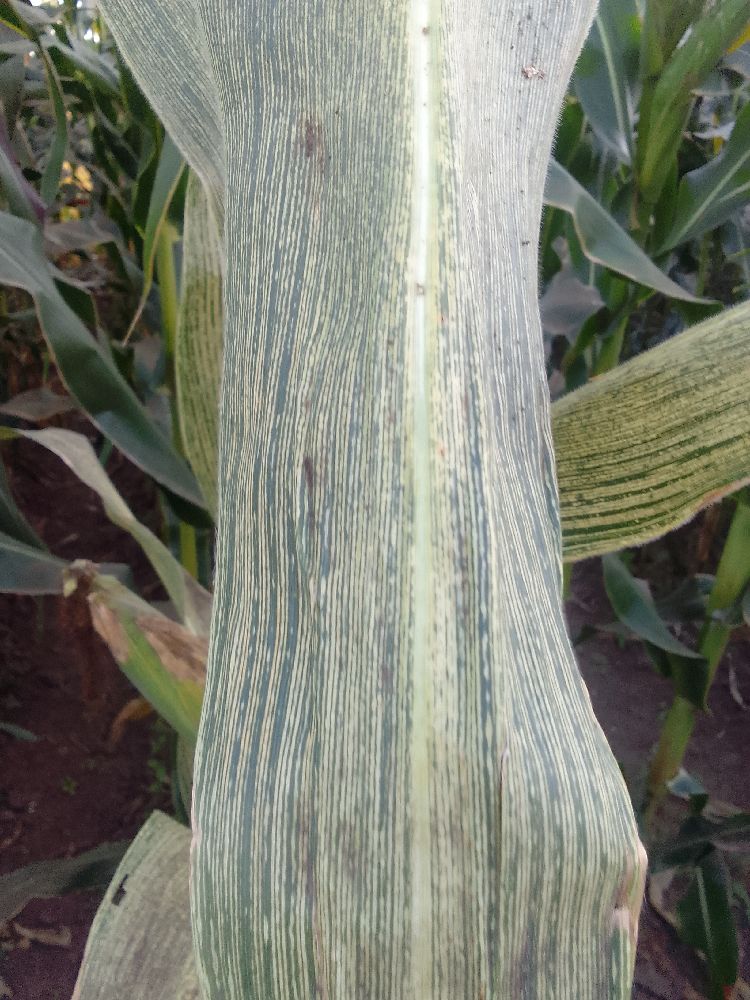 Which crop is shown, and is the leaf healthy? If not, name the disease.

maize, maize streak virus
